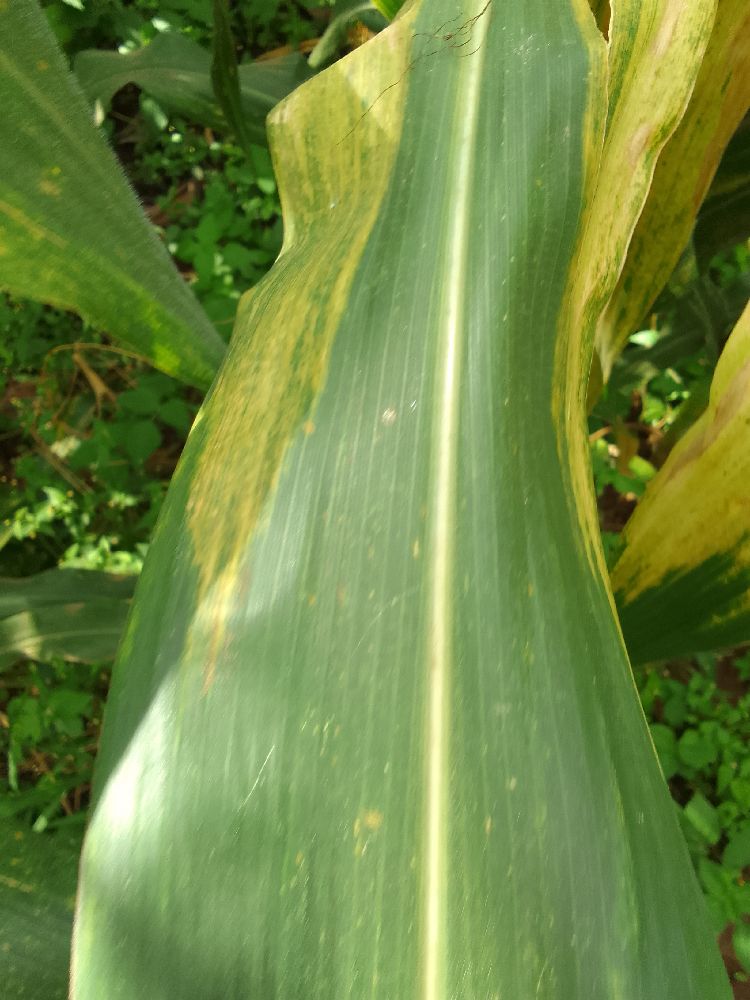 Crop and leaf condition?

maize, maize lethal necrosis
